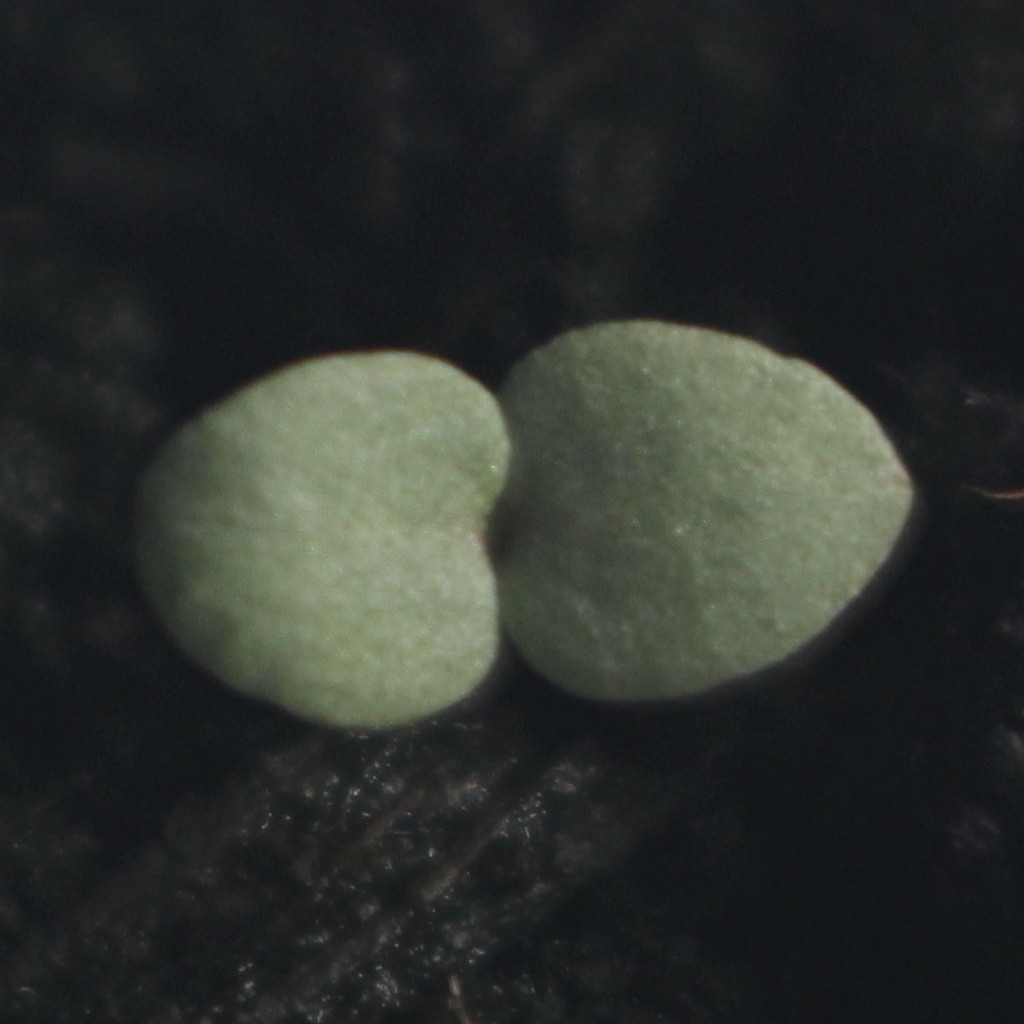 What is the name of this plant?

Veronica persica
